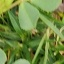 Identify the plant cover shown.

unstructured weed
